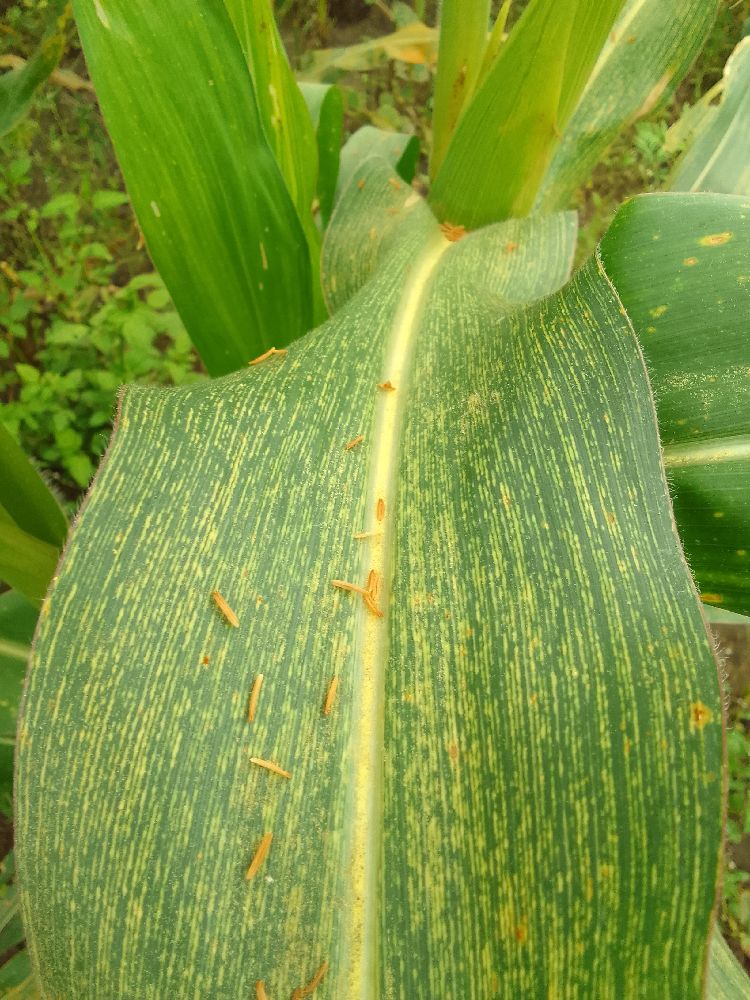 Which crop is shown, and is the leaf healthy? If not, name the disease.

maize, maize streak virus
